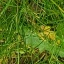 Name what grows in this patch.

structured weed
